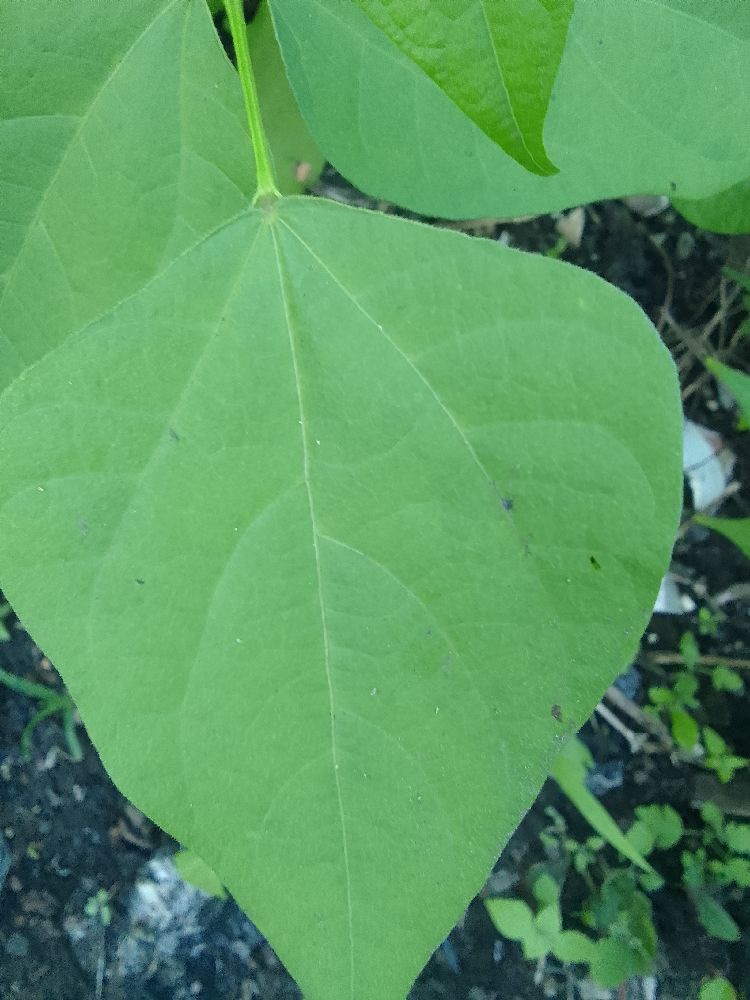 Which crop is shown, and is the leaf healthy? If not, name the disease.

common bean, healthy
